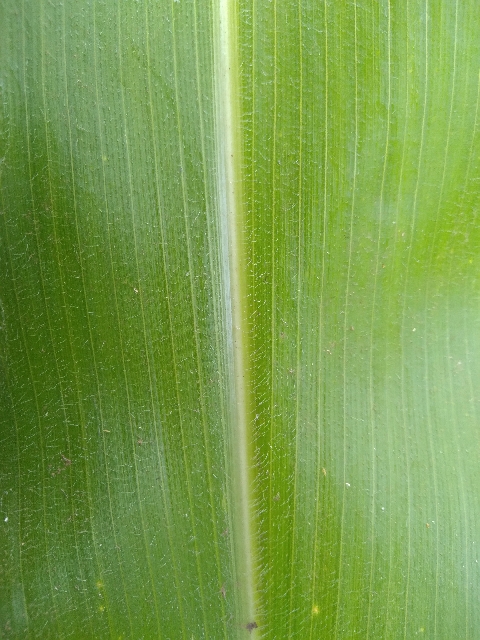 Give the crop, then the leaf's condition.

maize, healthy
